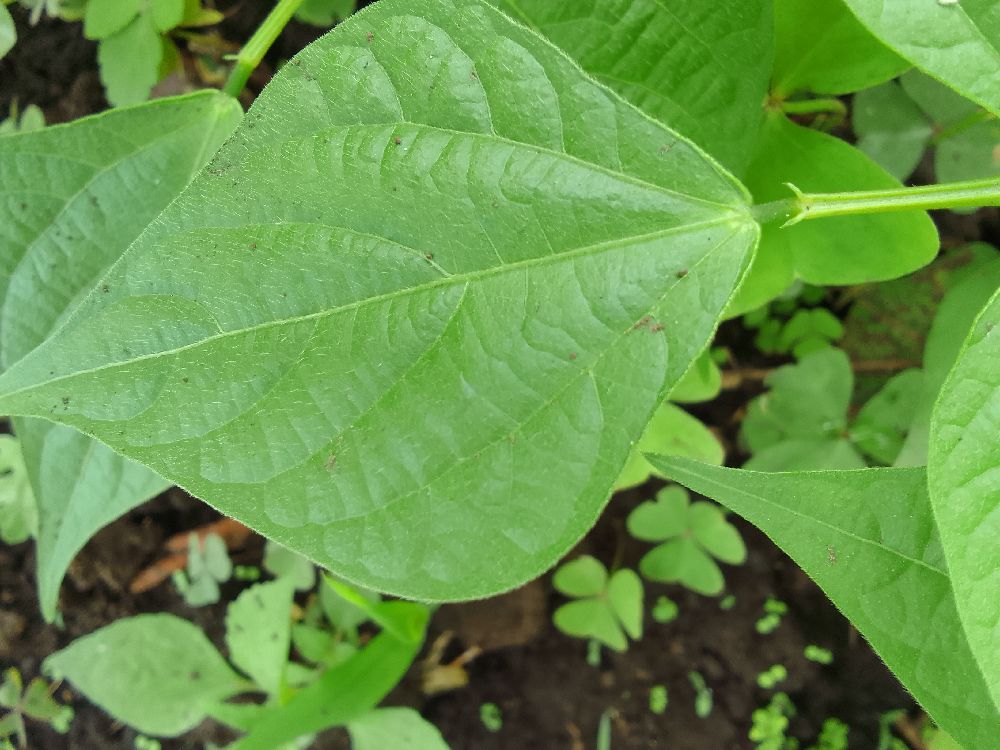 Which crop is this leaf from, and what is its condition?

common bean, healthy
